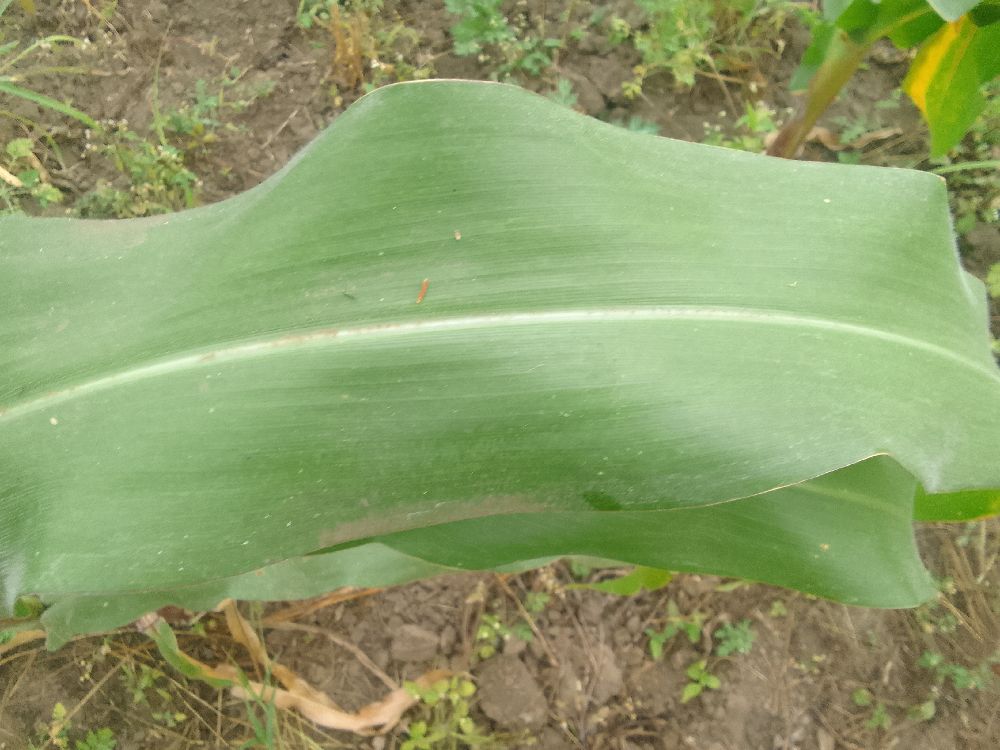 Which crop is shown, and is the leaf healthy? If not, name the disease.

maize, healthy
